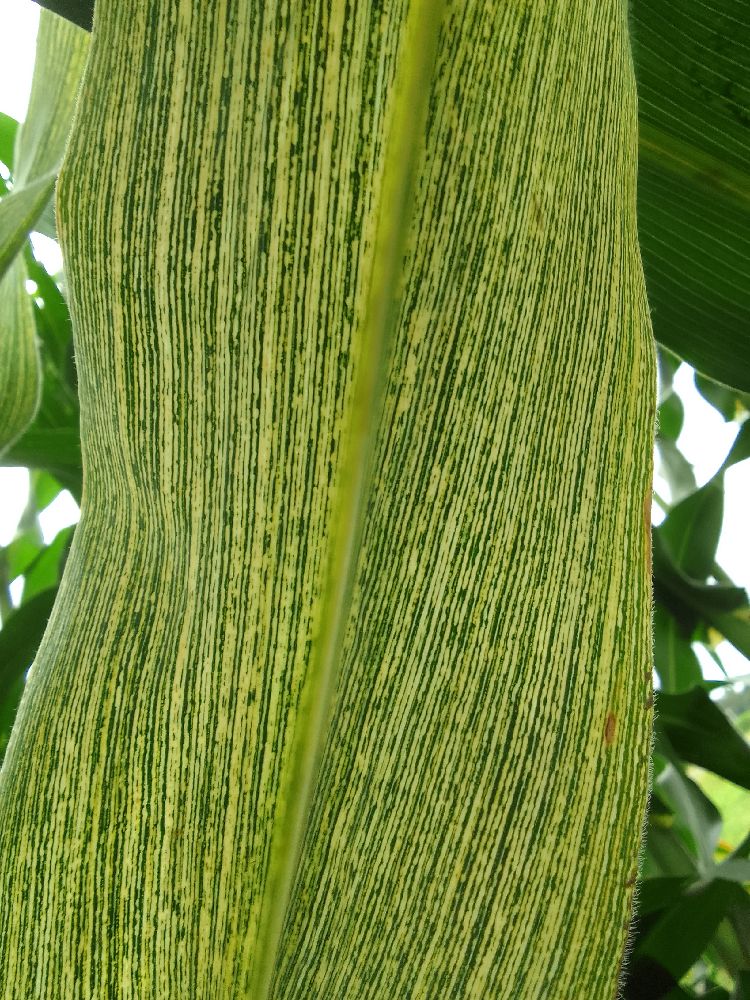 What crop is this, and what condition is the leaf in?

maize, maize streak virus
